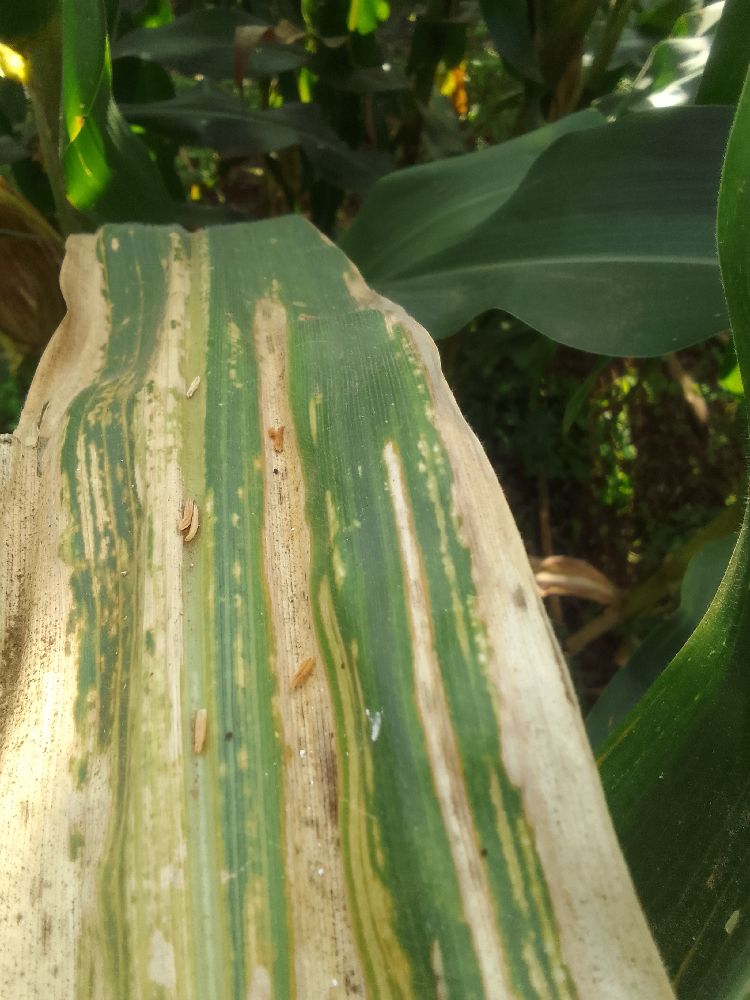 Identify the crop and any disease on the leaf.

maize, maize lethal necrosis
